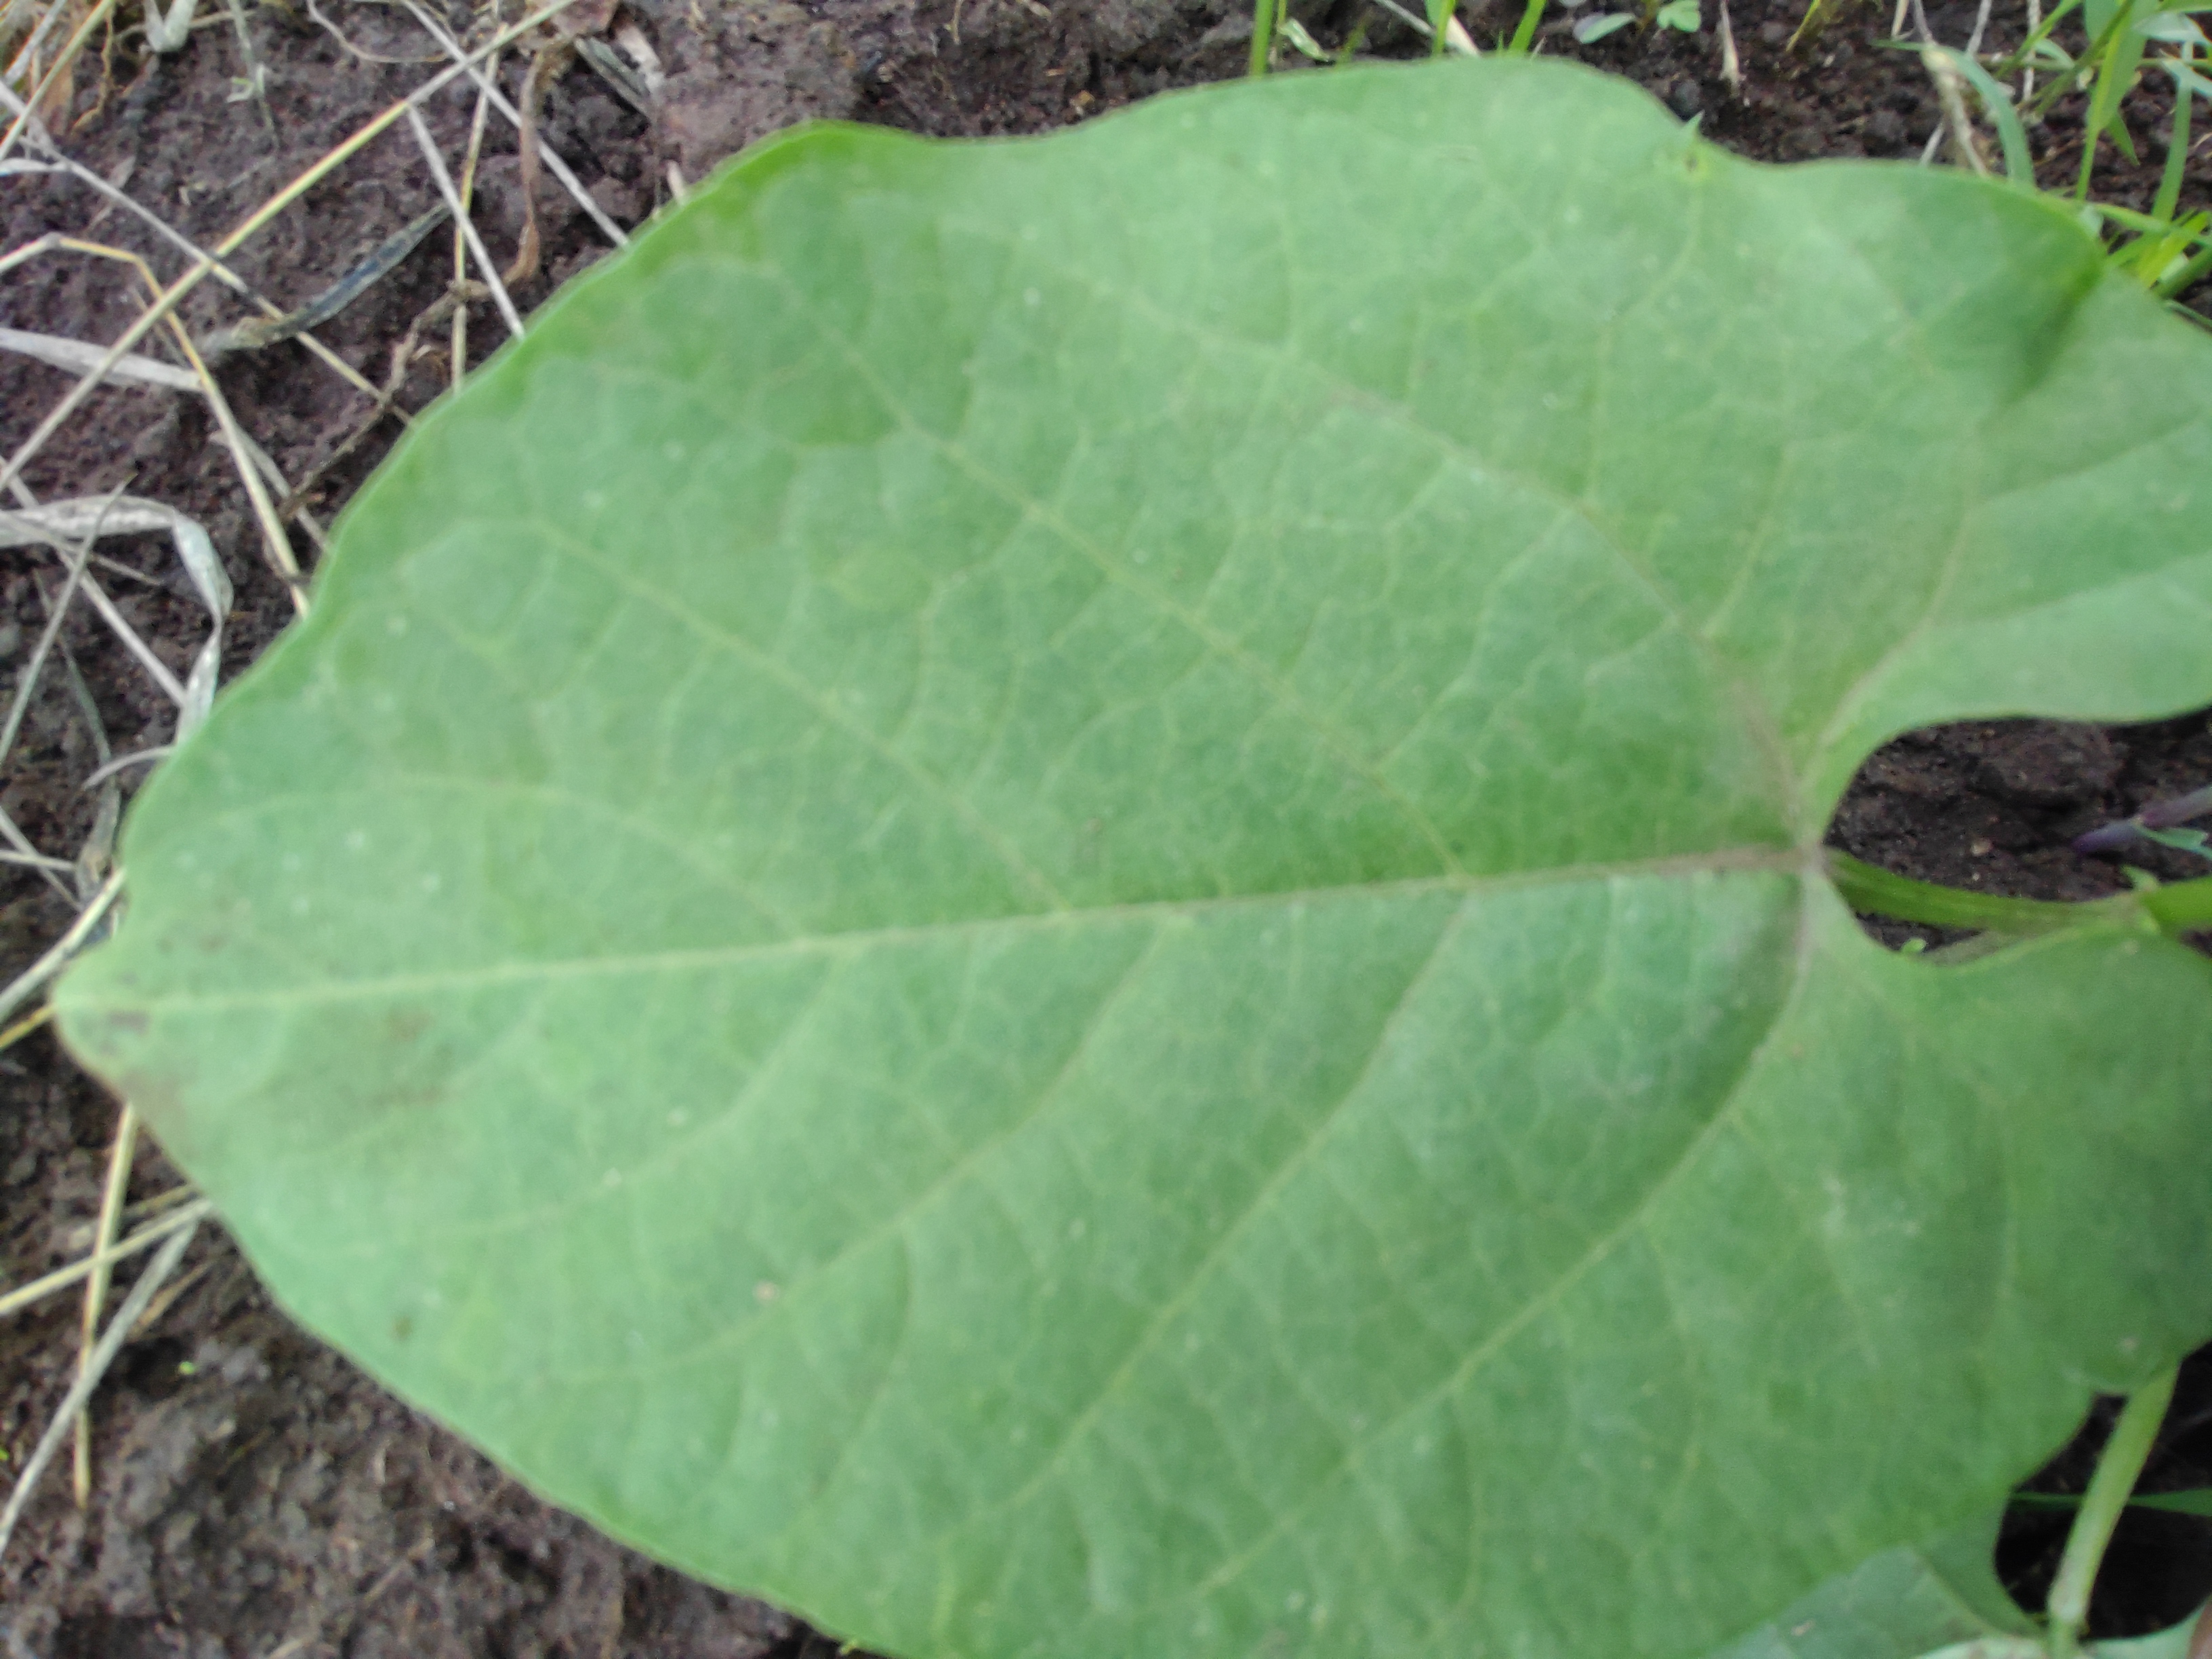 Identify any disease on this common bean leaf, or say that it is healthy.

healthy
